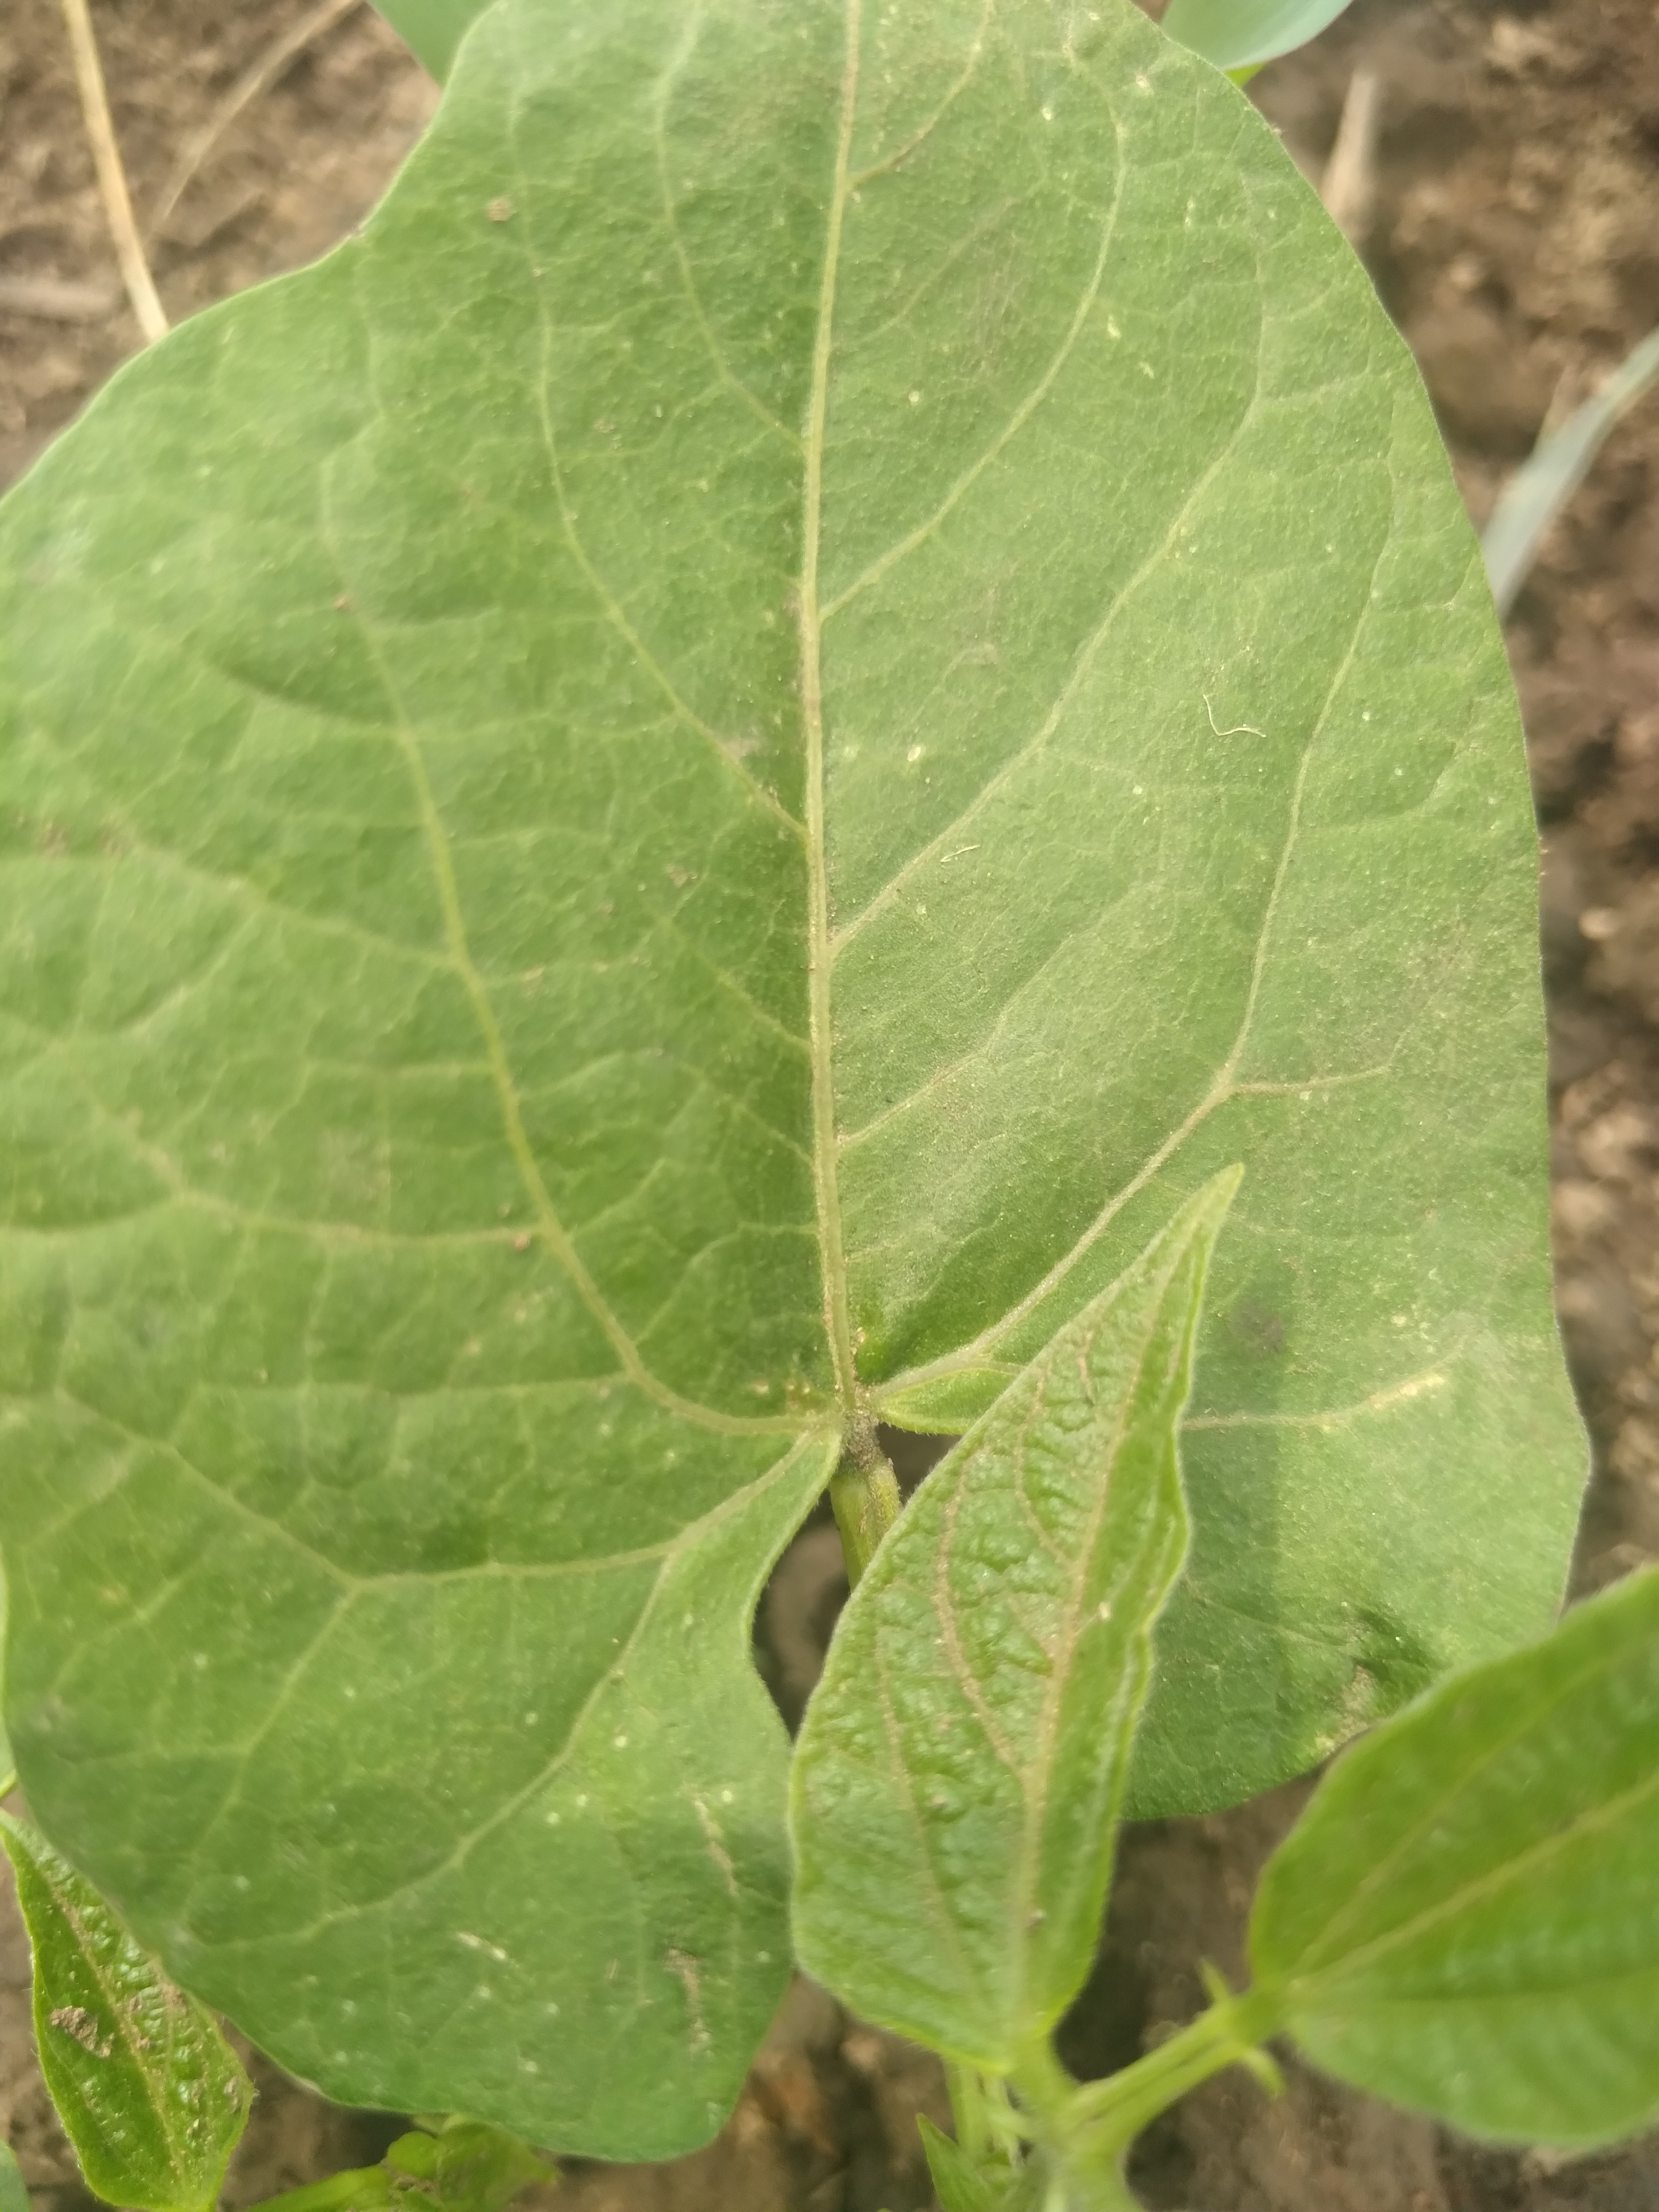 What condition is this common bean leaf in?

healthy
